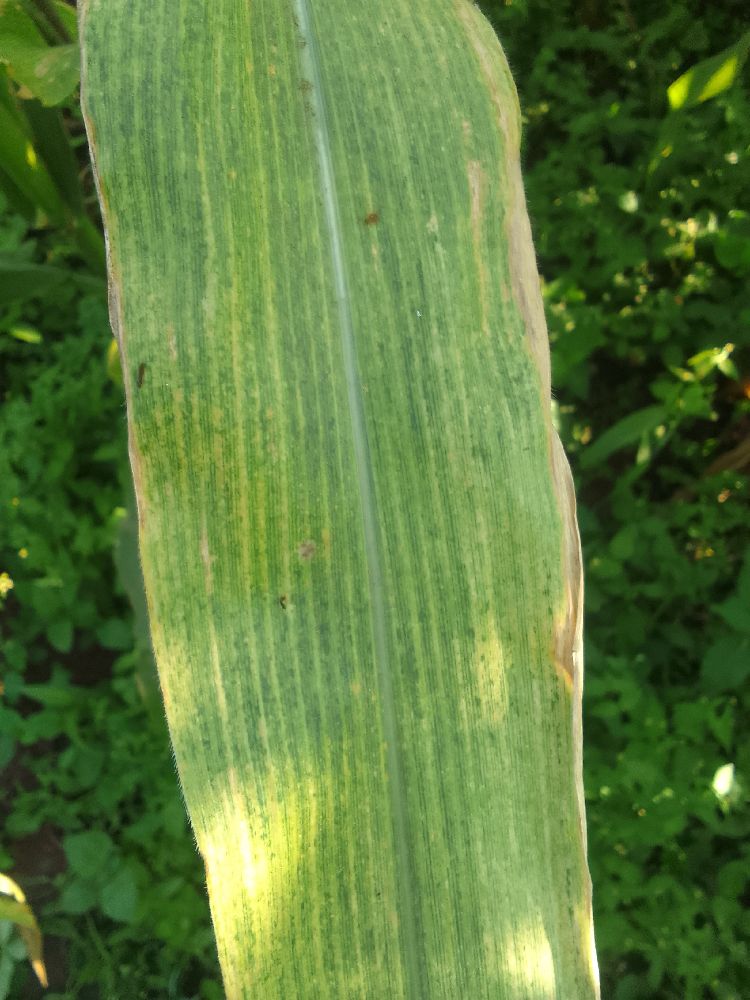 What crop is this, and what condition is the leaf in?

maize, maize lethal necrosis
